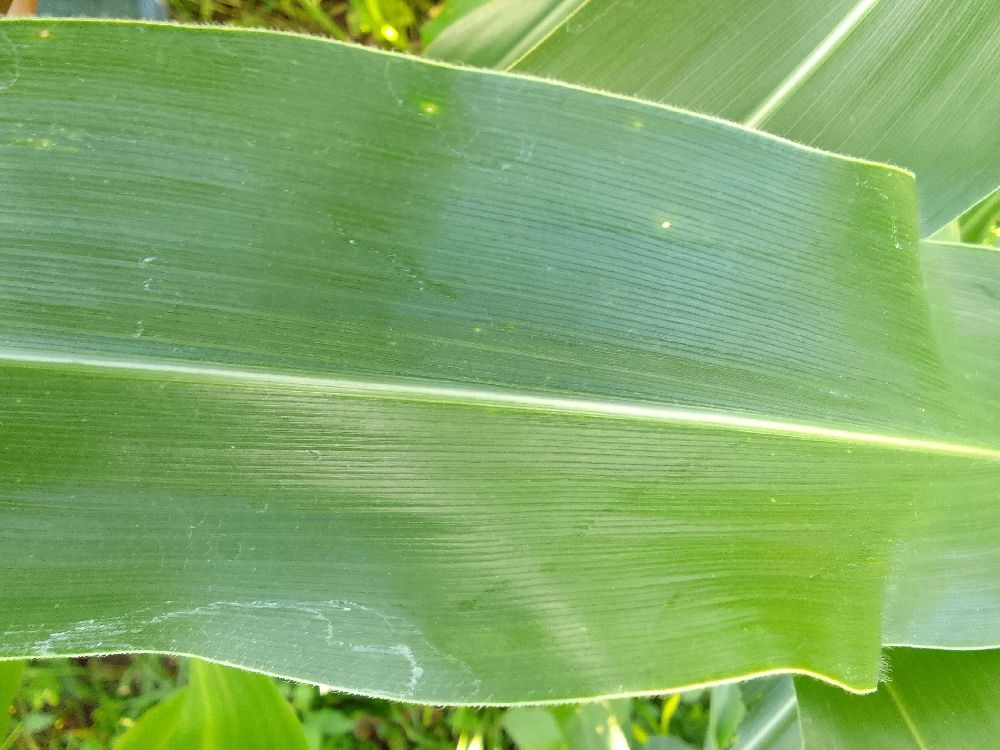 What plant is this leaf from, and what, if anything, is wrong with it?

maize, healthy
